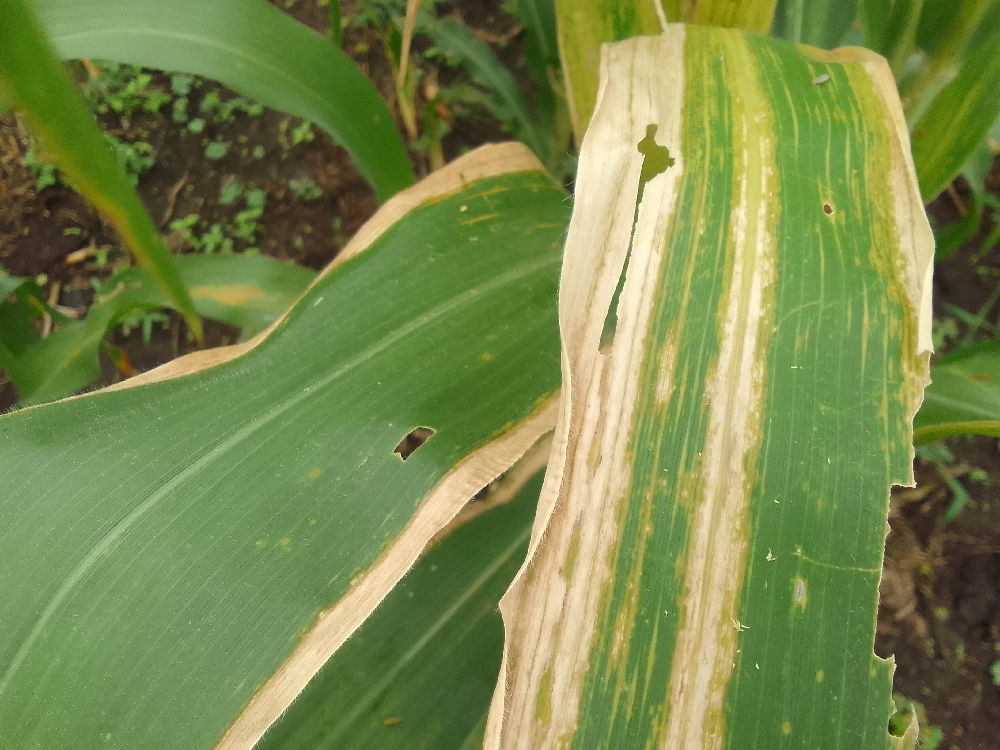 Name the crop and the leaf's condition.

maize, maize lethal necrosis
